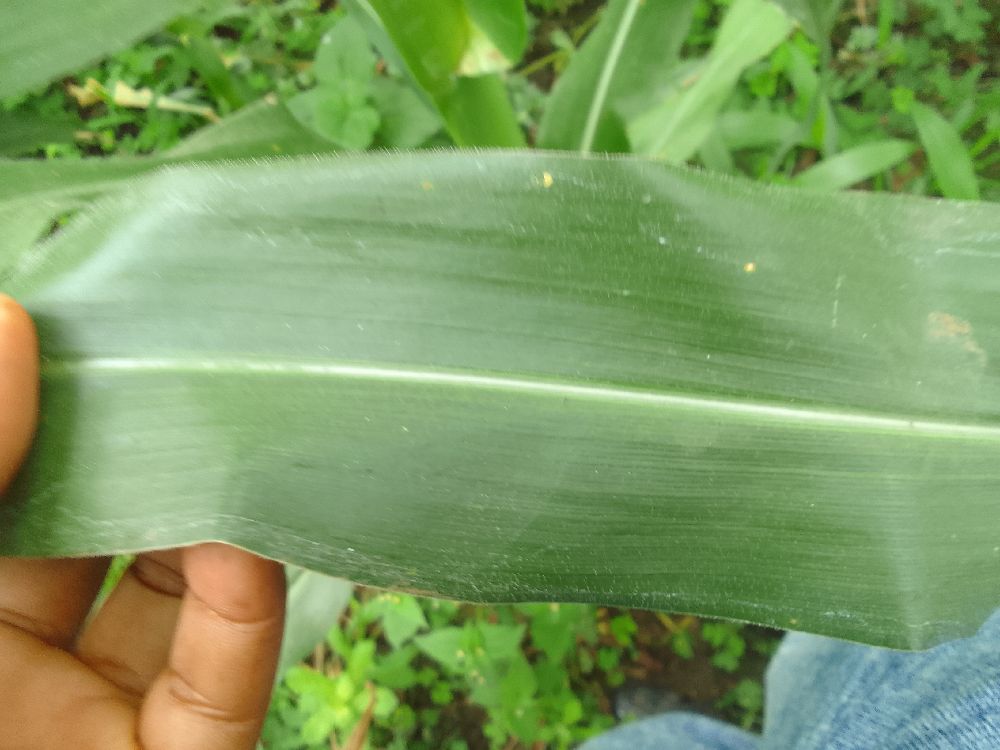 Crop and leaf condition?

maize, healthy
